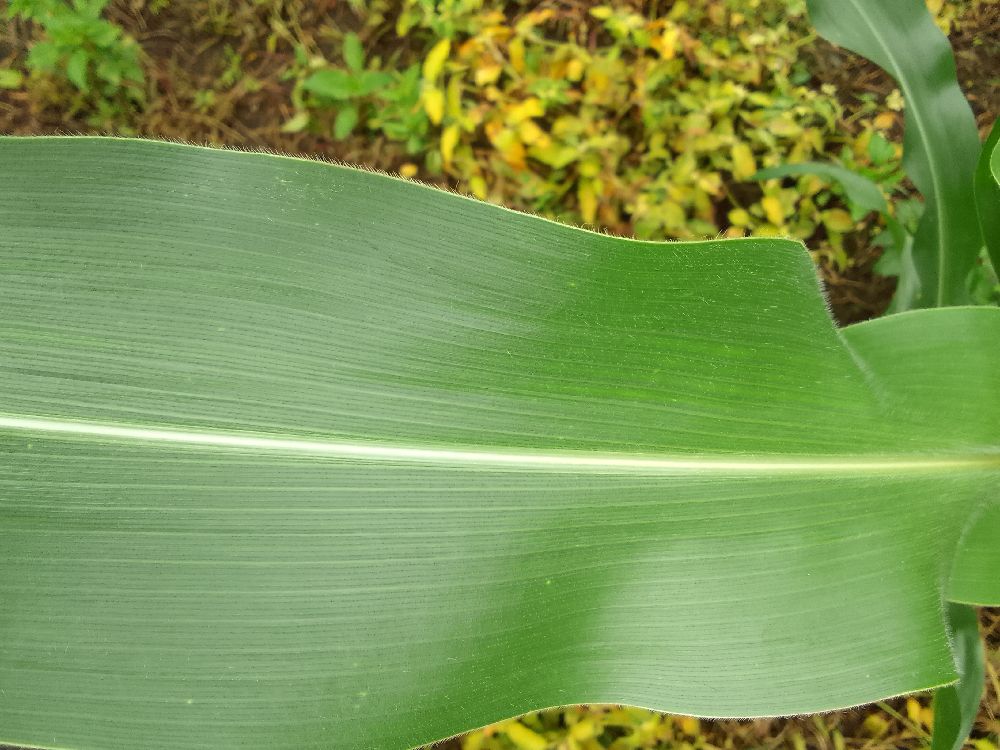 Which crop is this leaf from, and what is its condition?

maize, healthy
